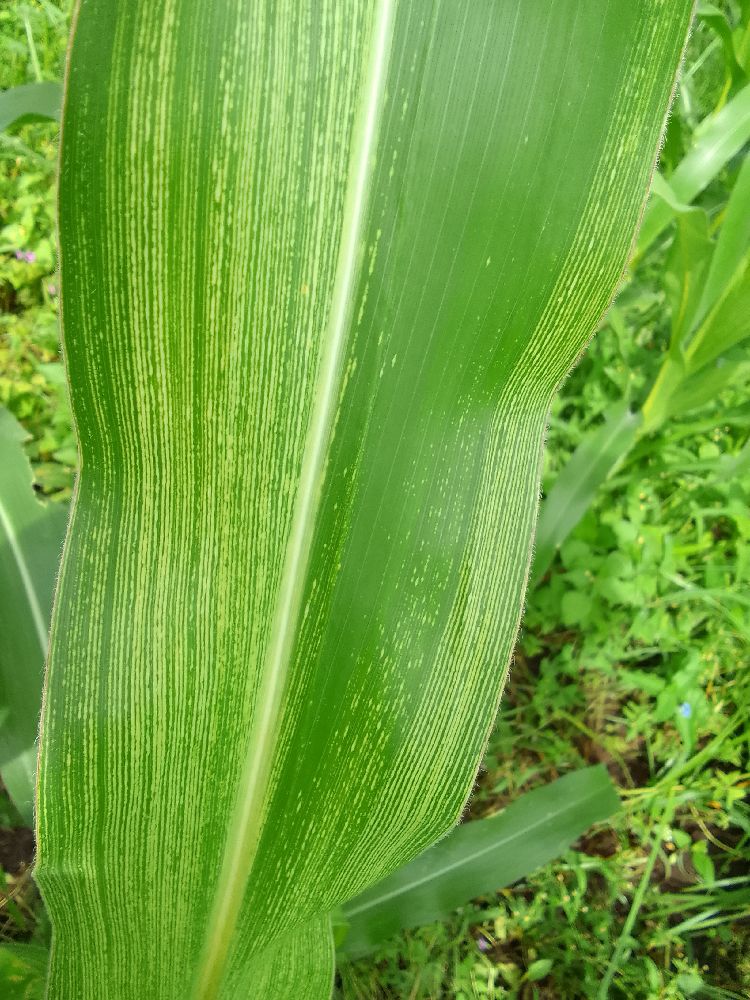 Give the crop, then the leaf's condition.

maize, maize streak virus
